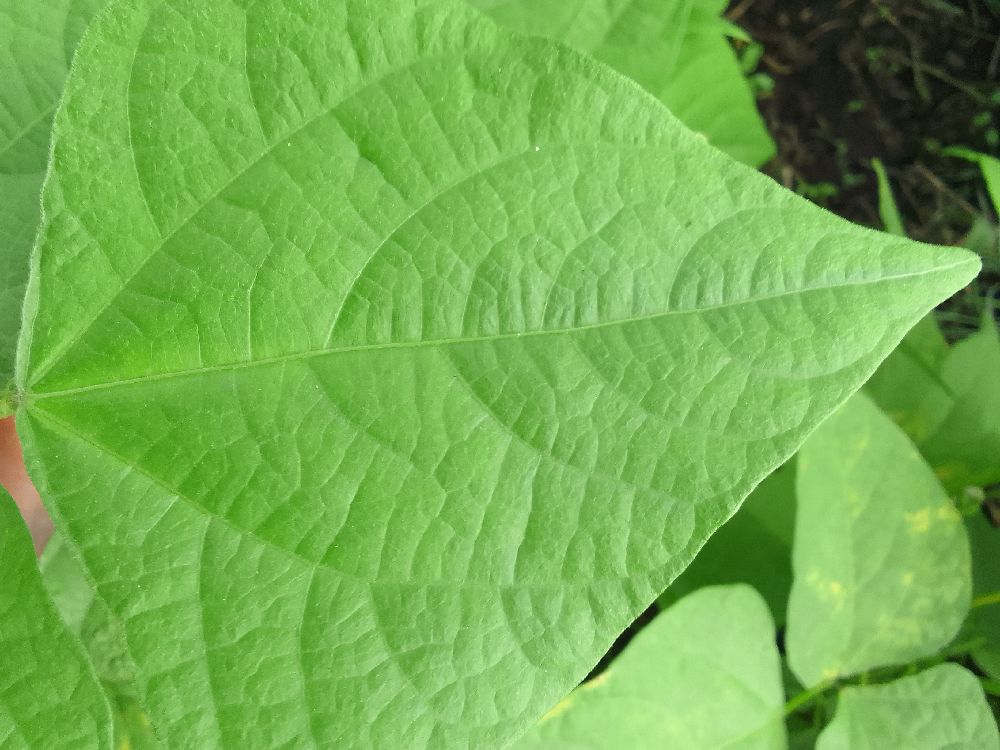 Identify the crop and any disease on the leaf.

common bean, healthy
